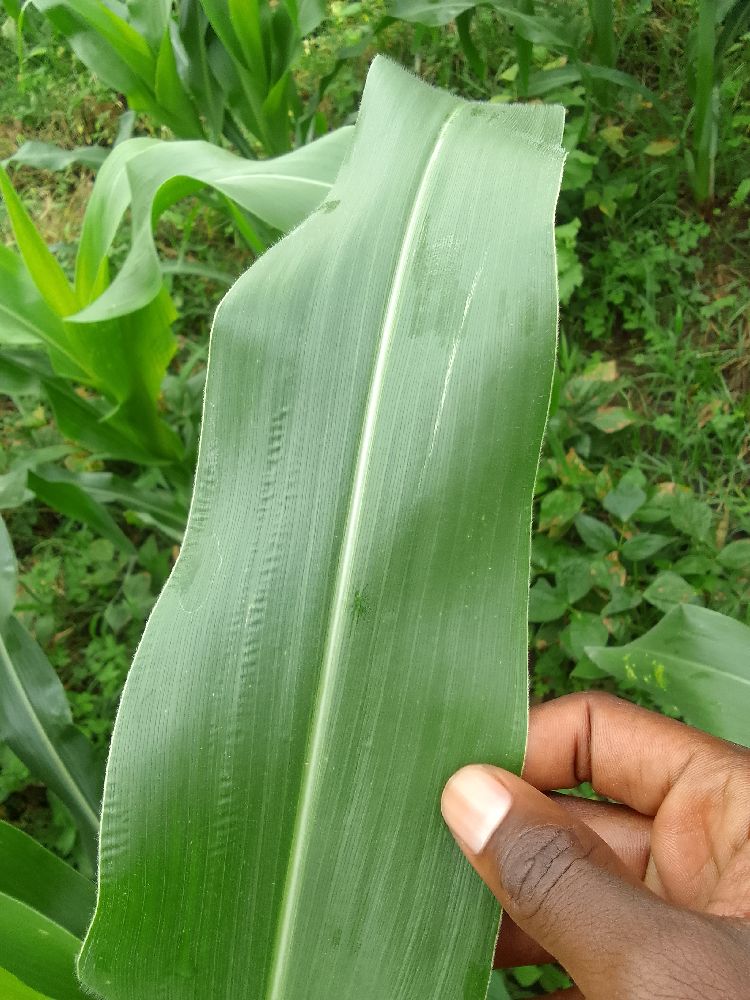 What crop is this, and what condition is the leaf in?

maize, healthy
